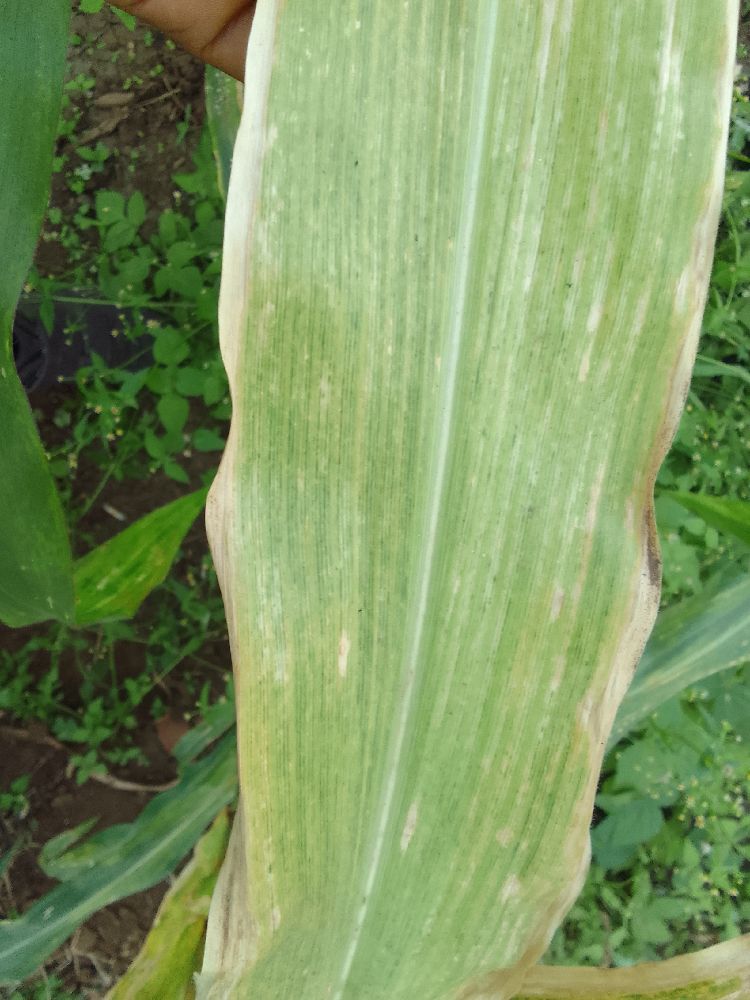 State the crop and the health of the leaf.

maize, maize lethal necrosis
